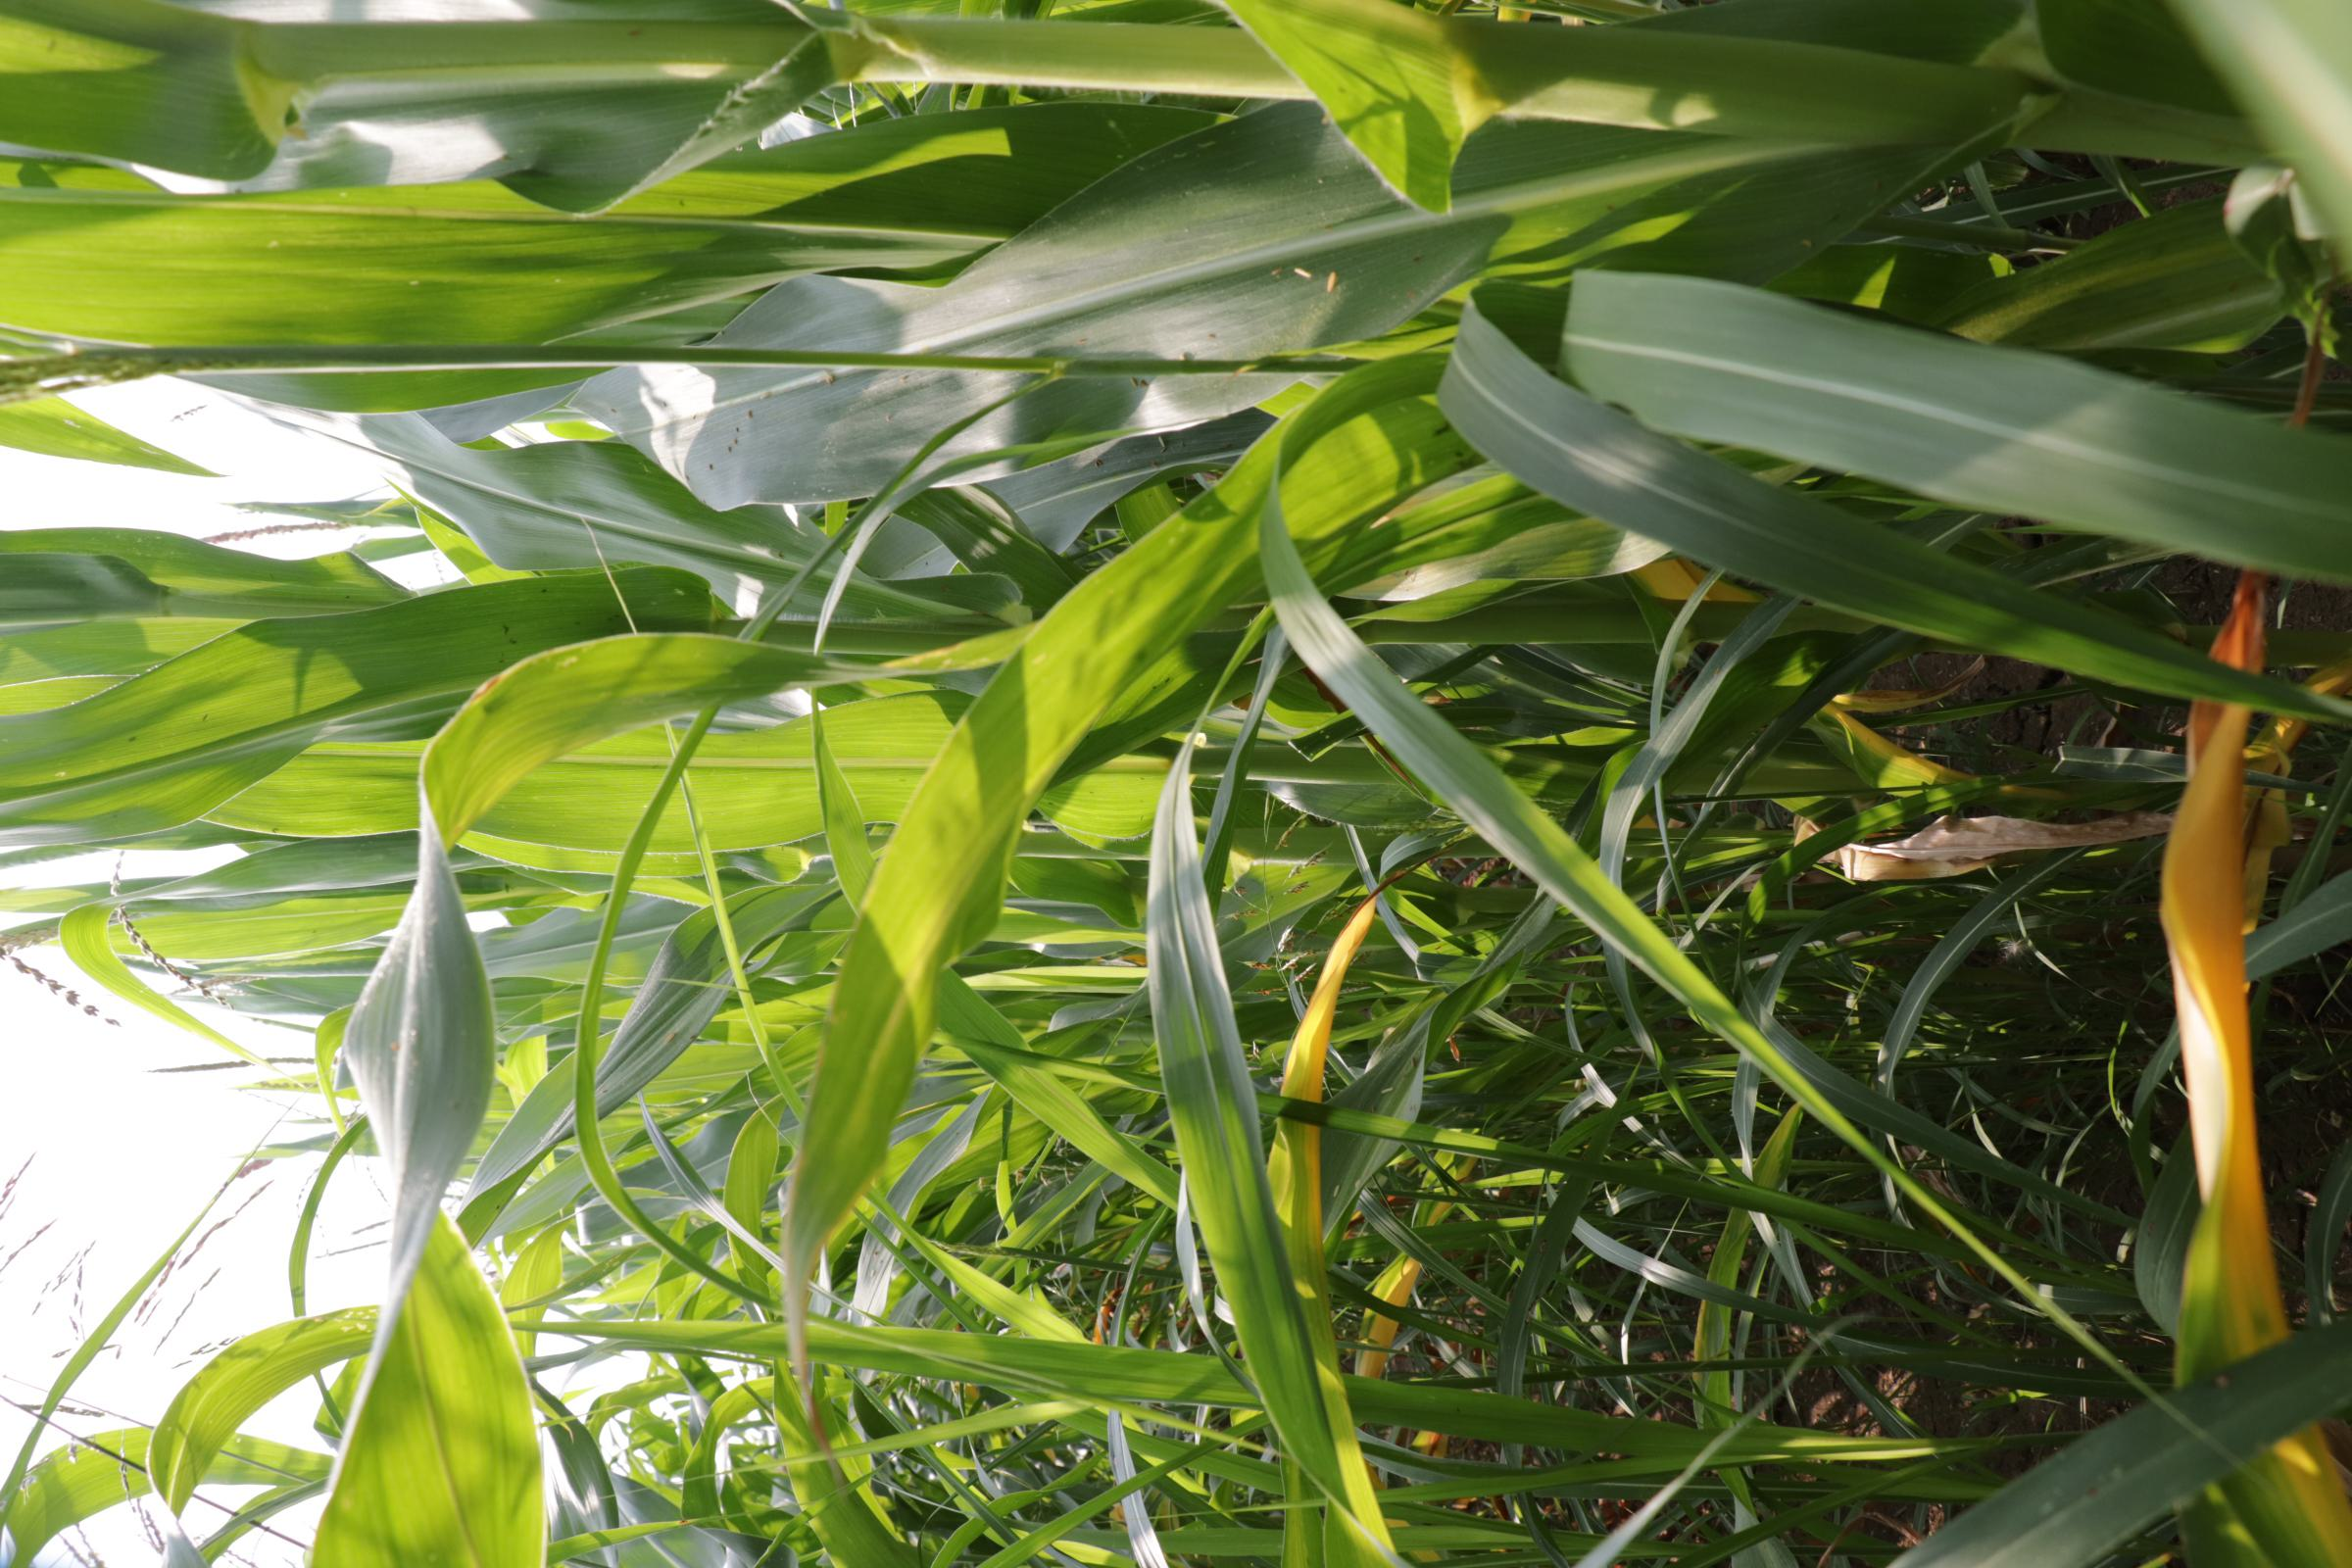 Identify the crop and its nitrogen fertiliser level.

maize, full nitrogen fertilisation
